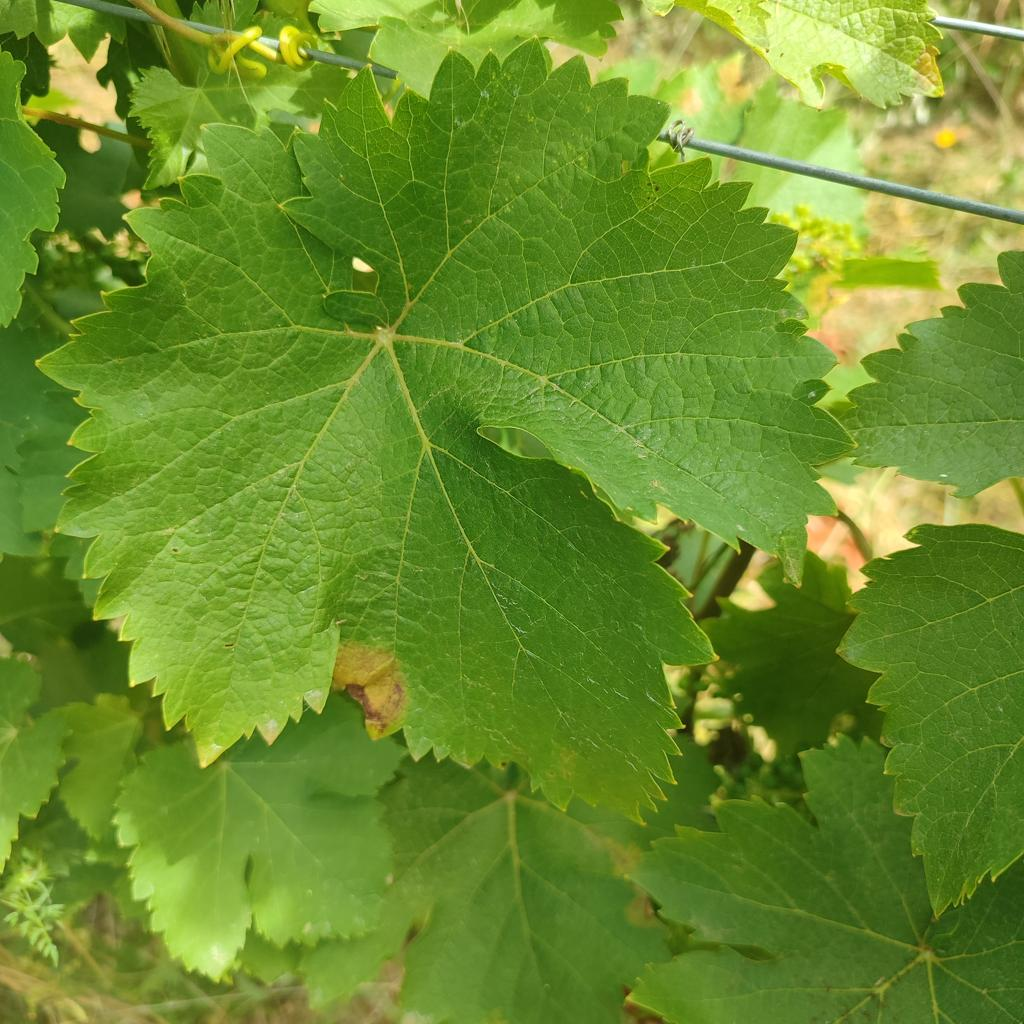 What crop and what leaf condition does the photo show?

grapevine, downy mildew
